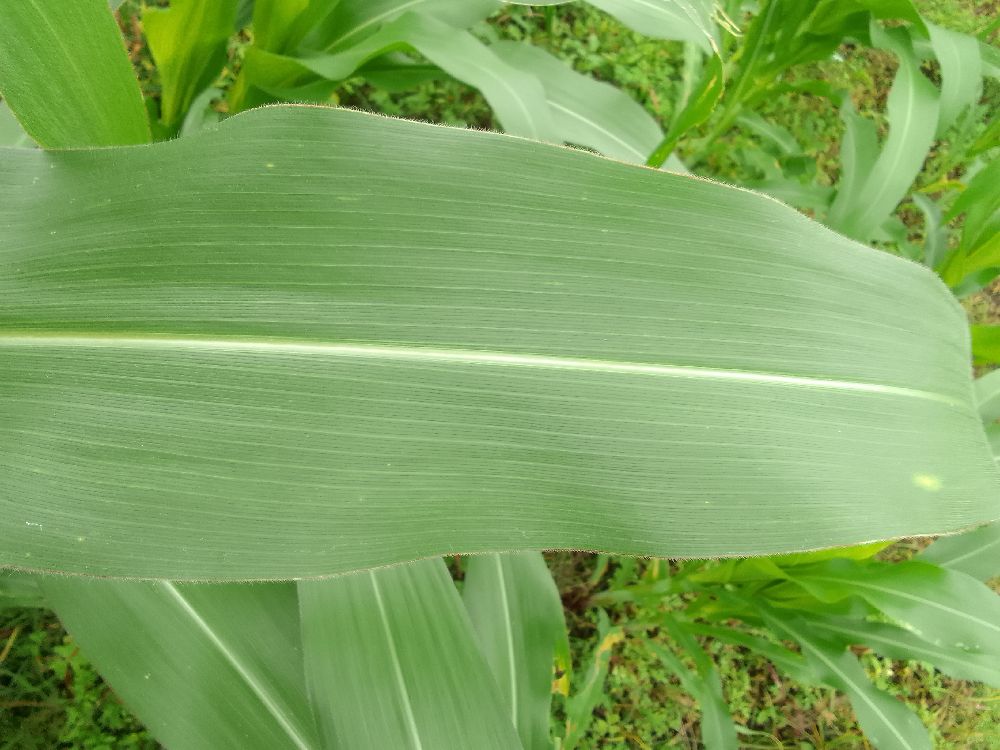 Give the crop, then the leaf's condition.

maize, healthy
